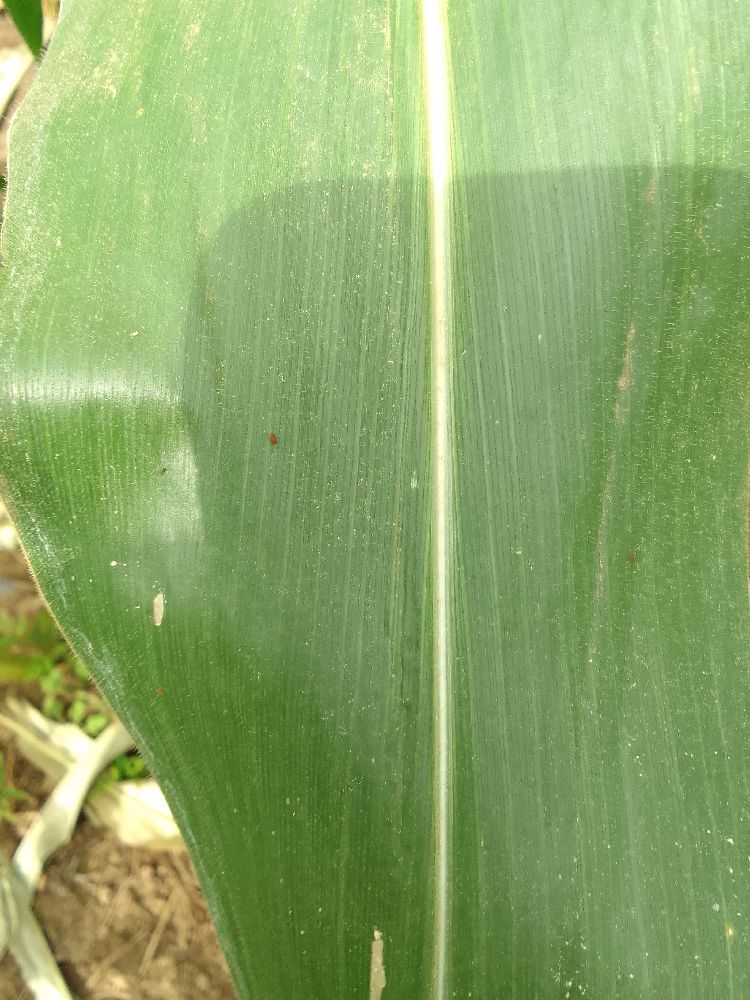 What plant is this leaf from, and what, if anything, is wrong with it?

maize, healthy
